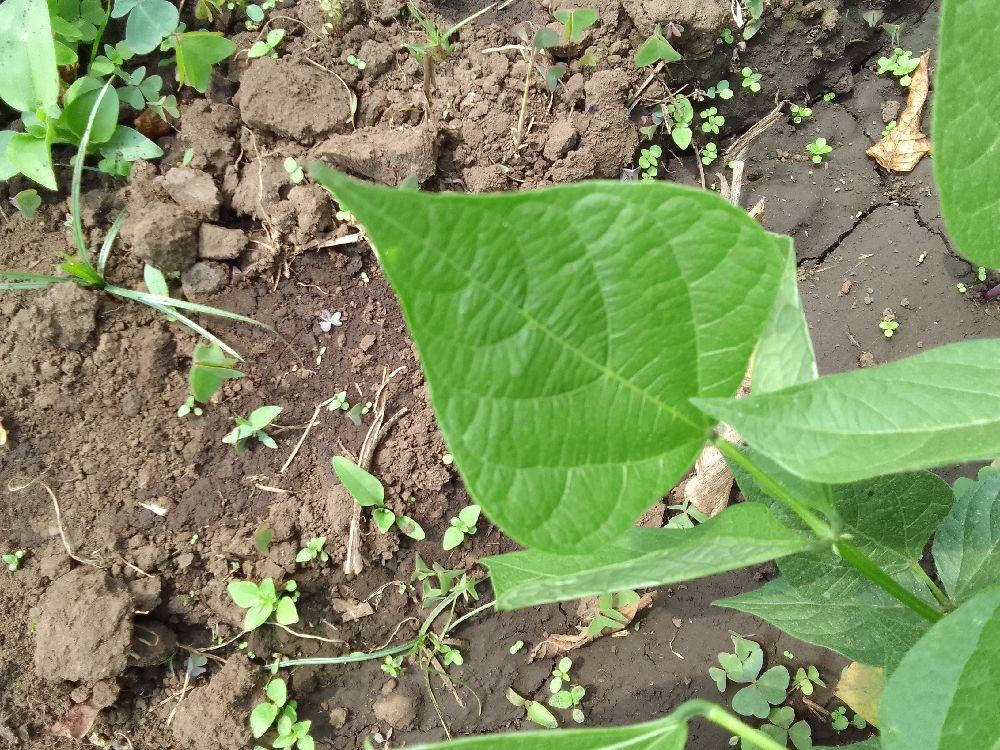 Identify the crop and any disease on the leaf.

common bean, healthy
